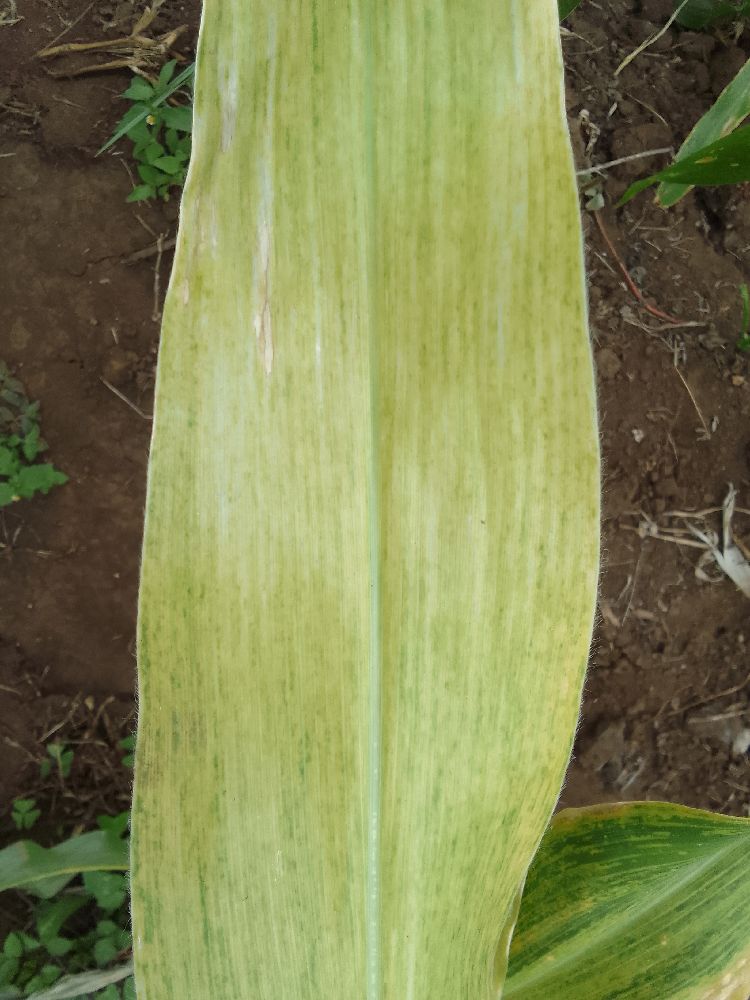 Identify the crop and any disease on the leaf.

maize, maize lethal necrosis
